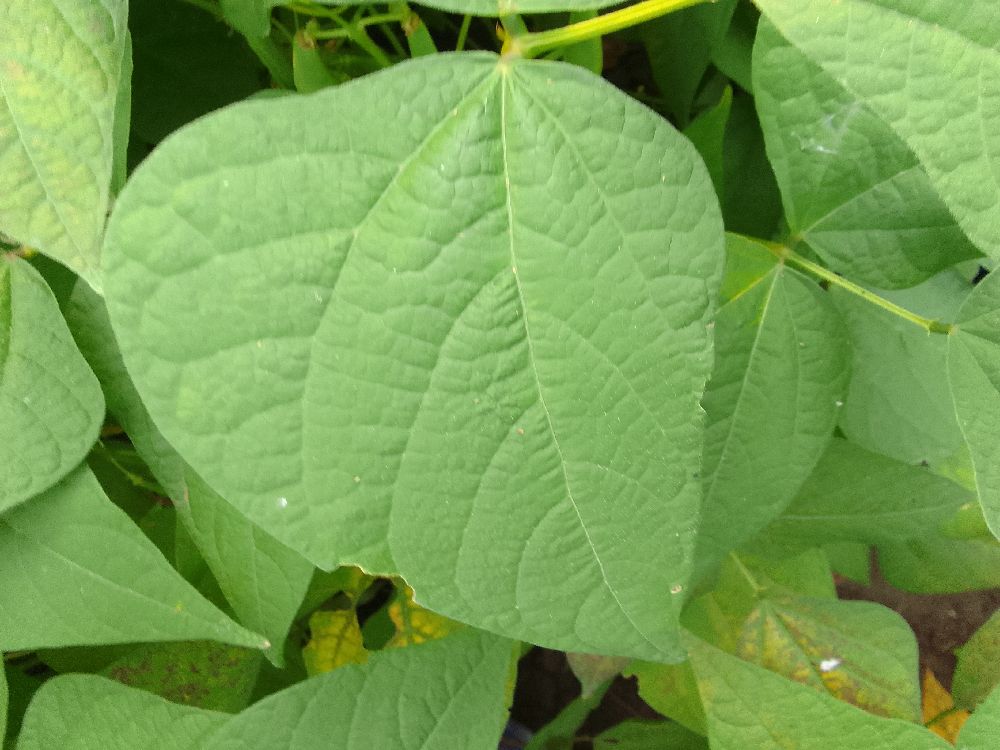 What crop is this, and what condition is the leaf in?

common bean, healthy
